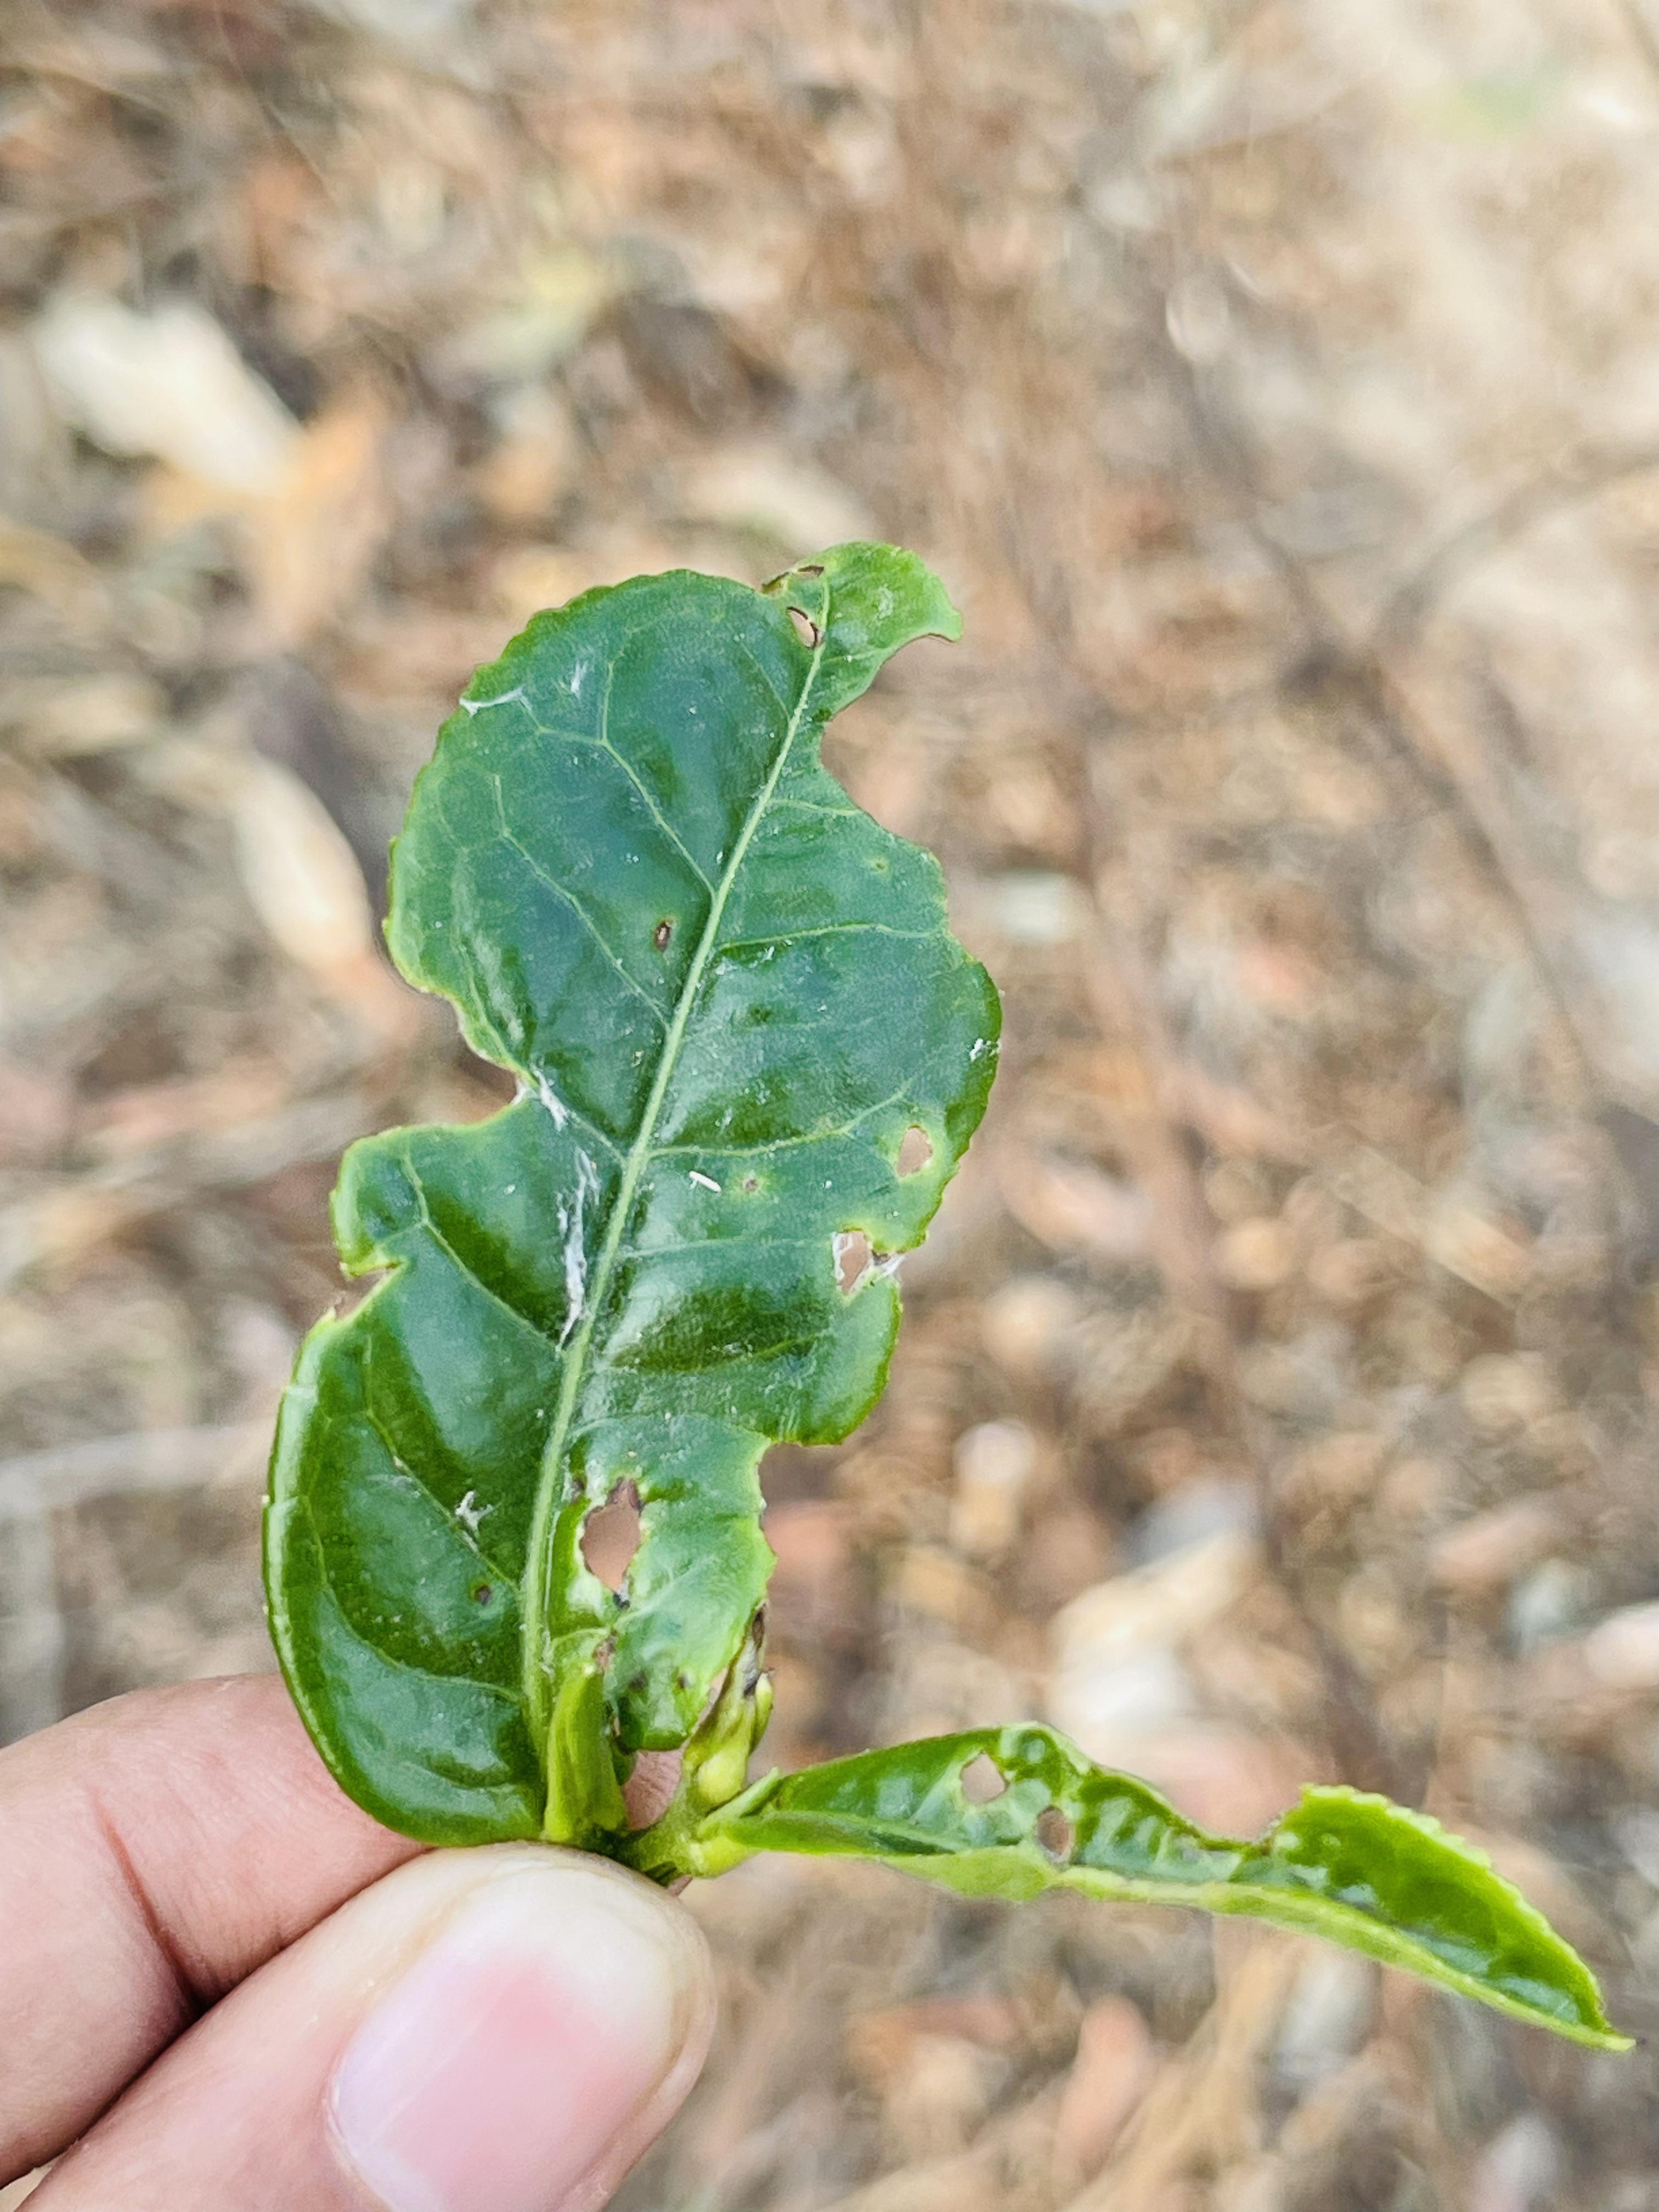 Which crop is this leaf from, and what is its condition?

tea, helopeltis
